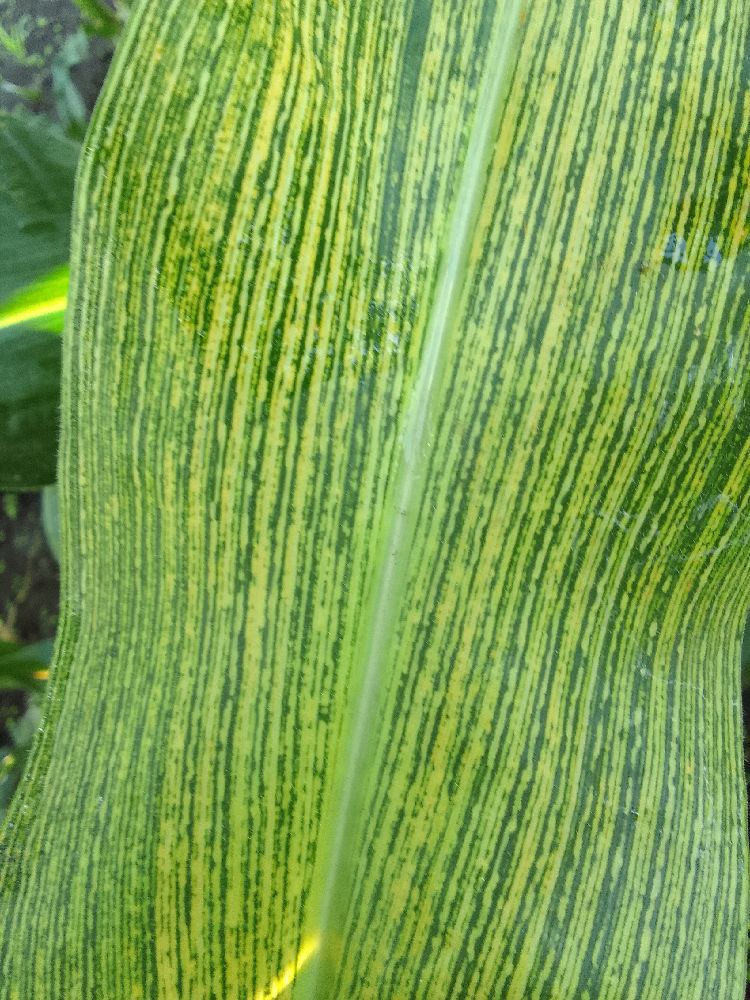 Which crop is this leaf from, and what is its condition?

maize, maize streak virus
